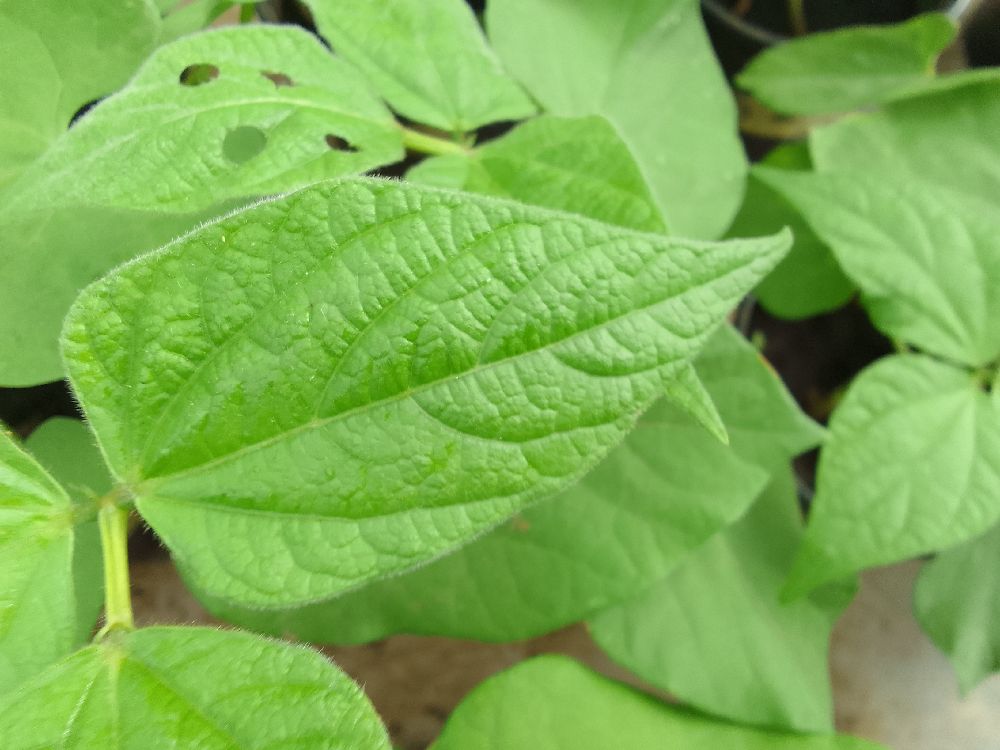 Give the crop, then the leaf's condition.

common bean, healthy
